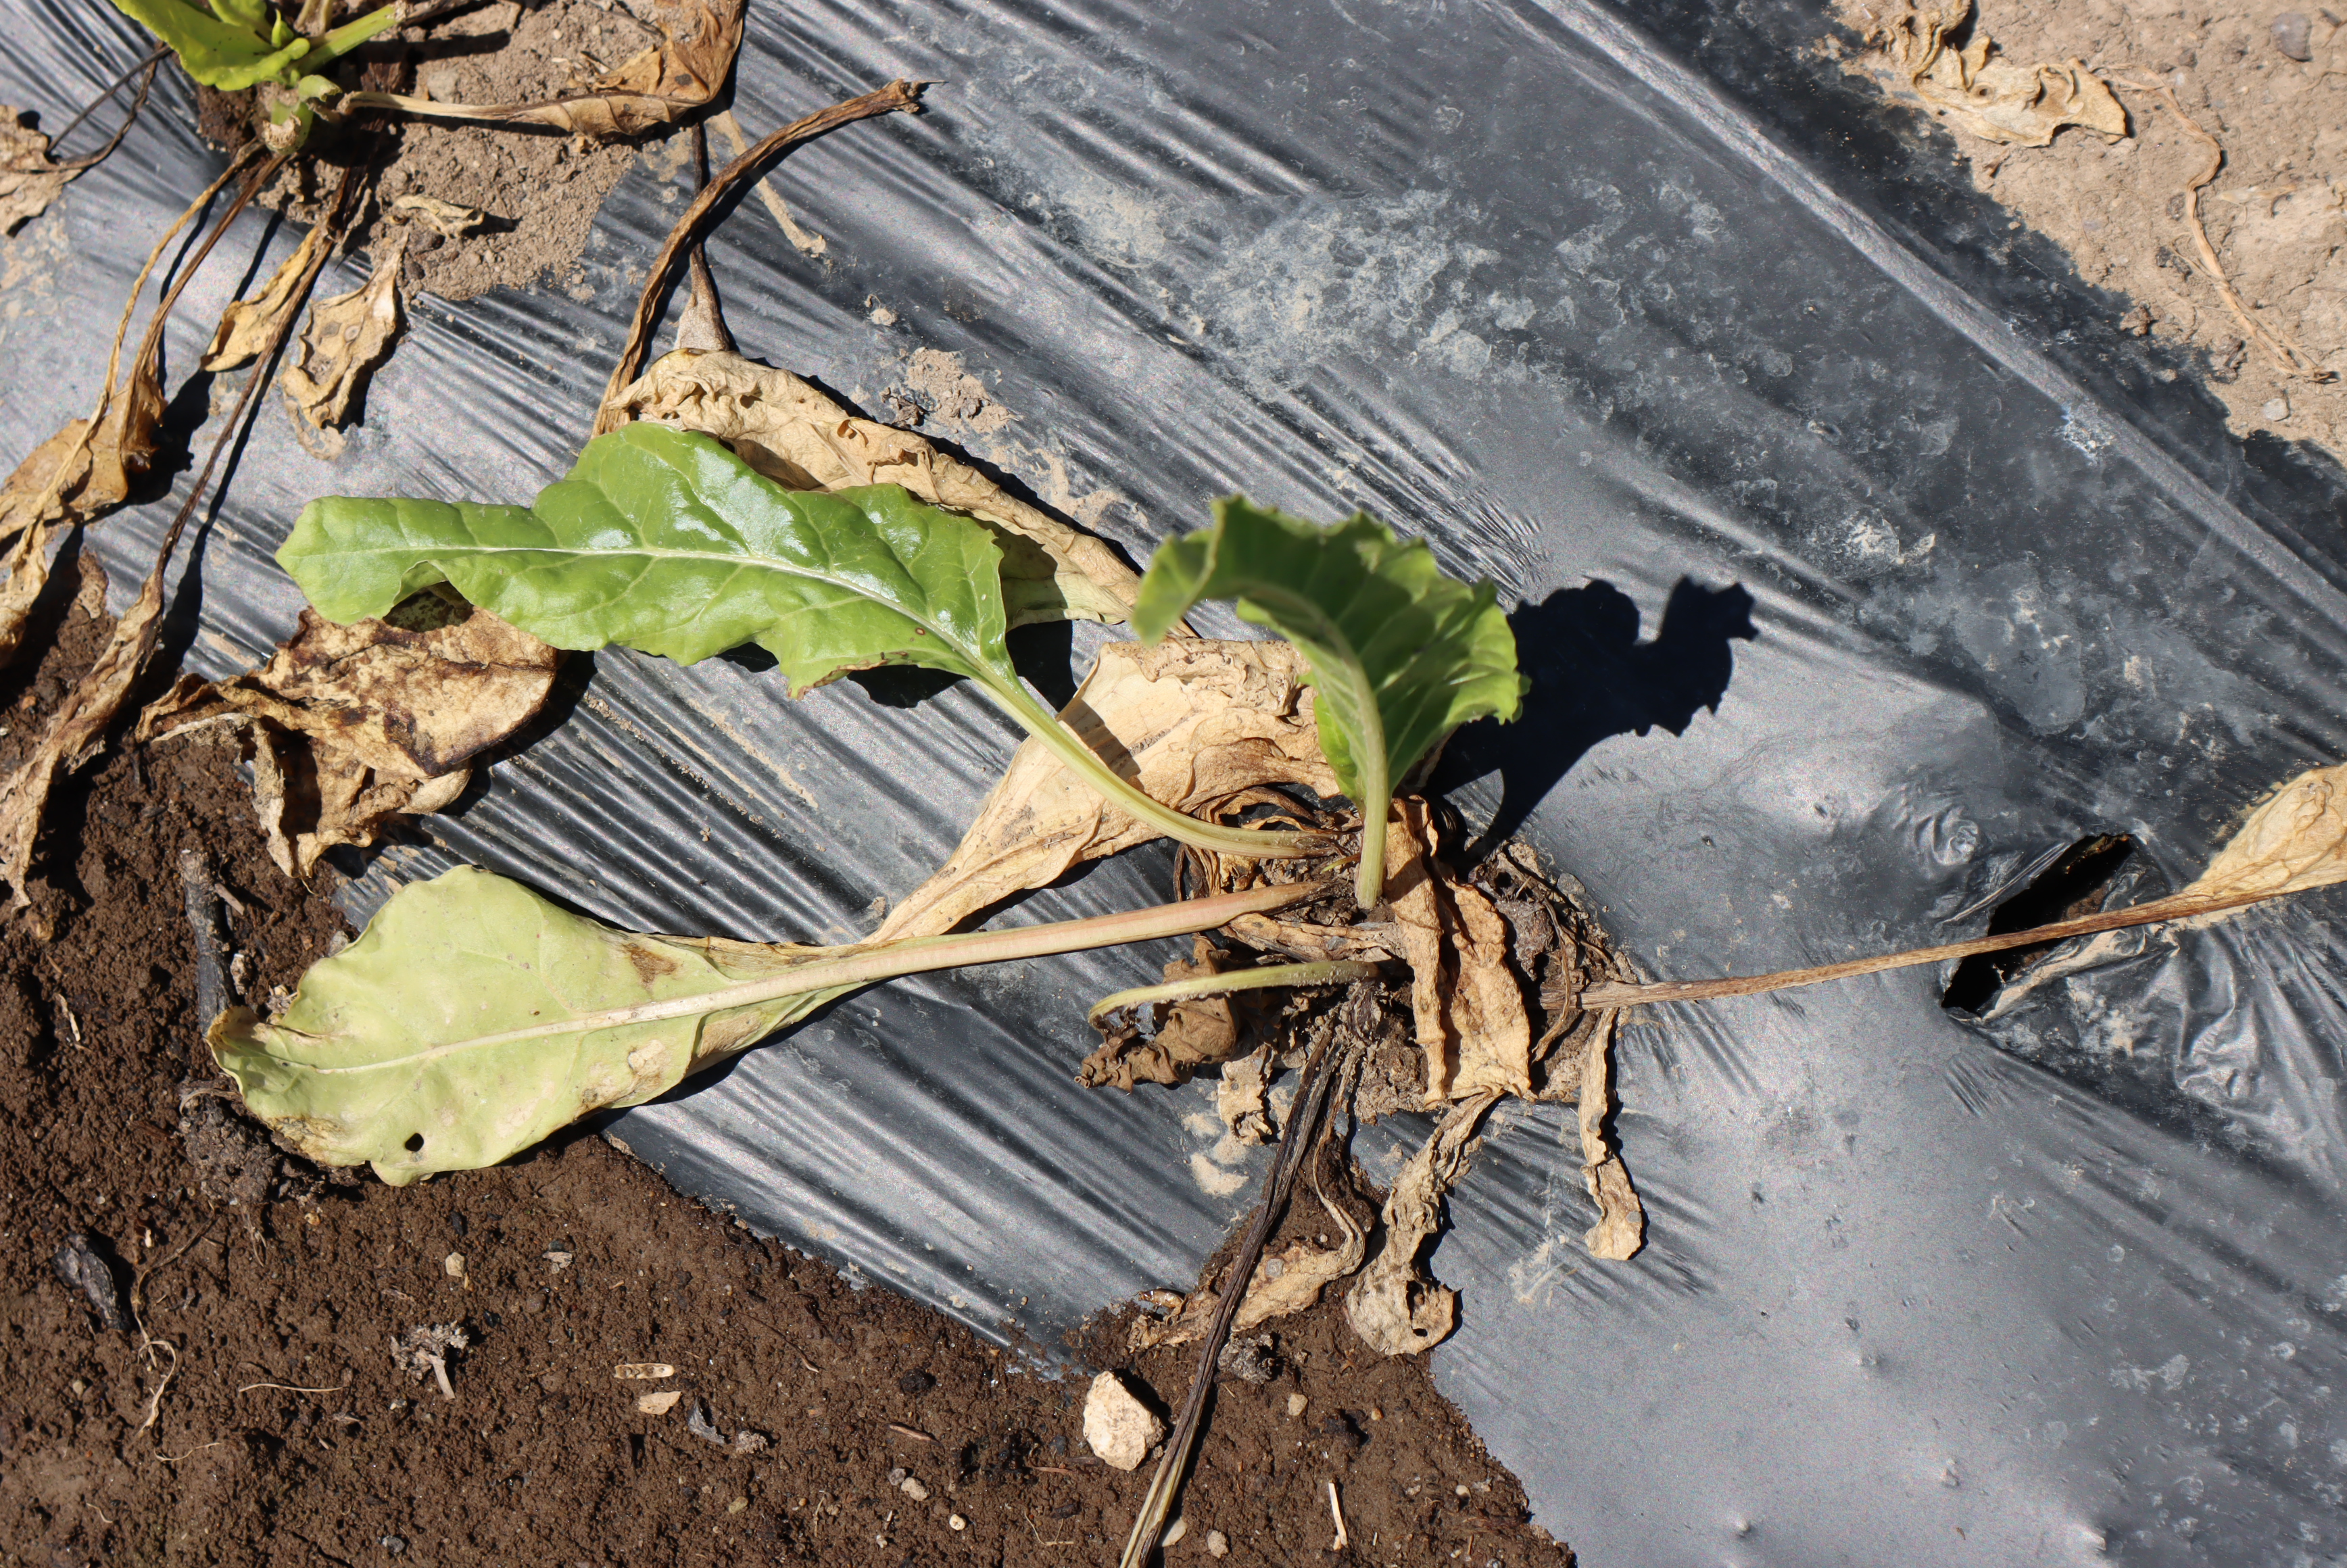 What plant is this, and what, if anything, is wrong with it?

chard, phoma leaf spot
